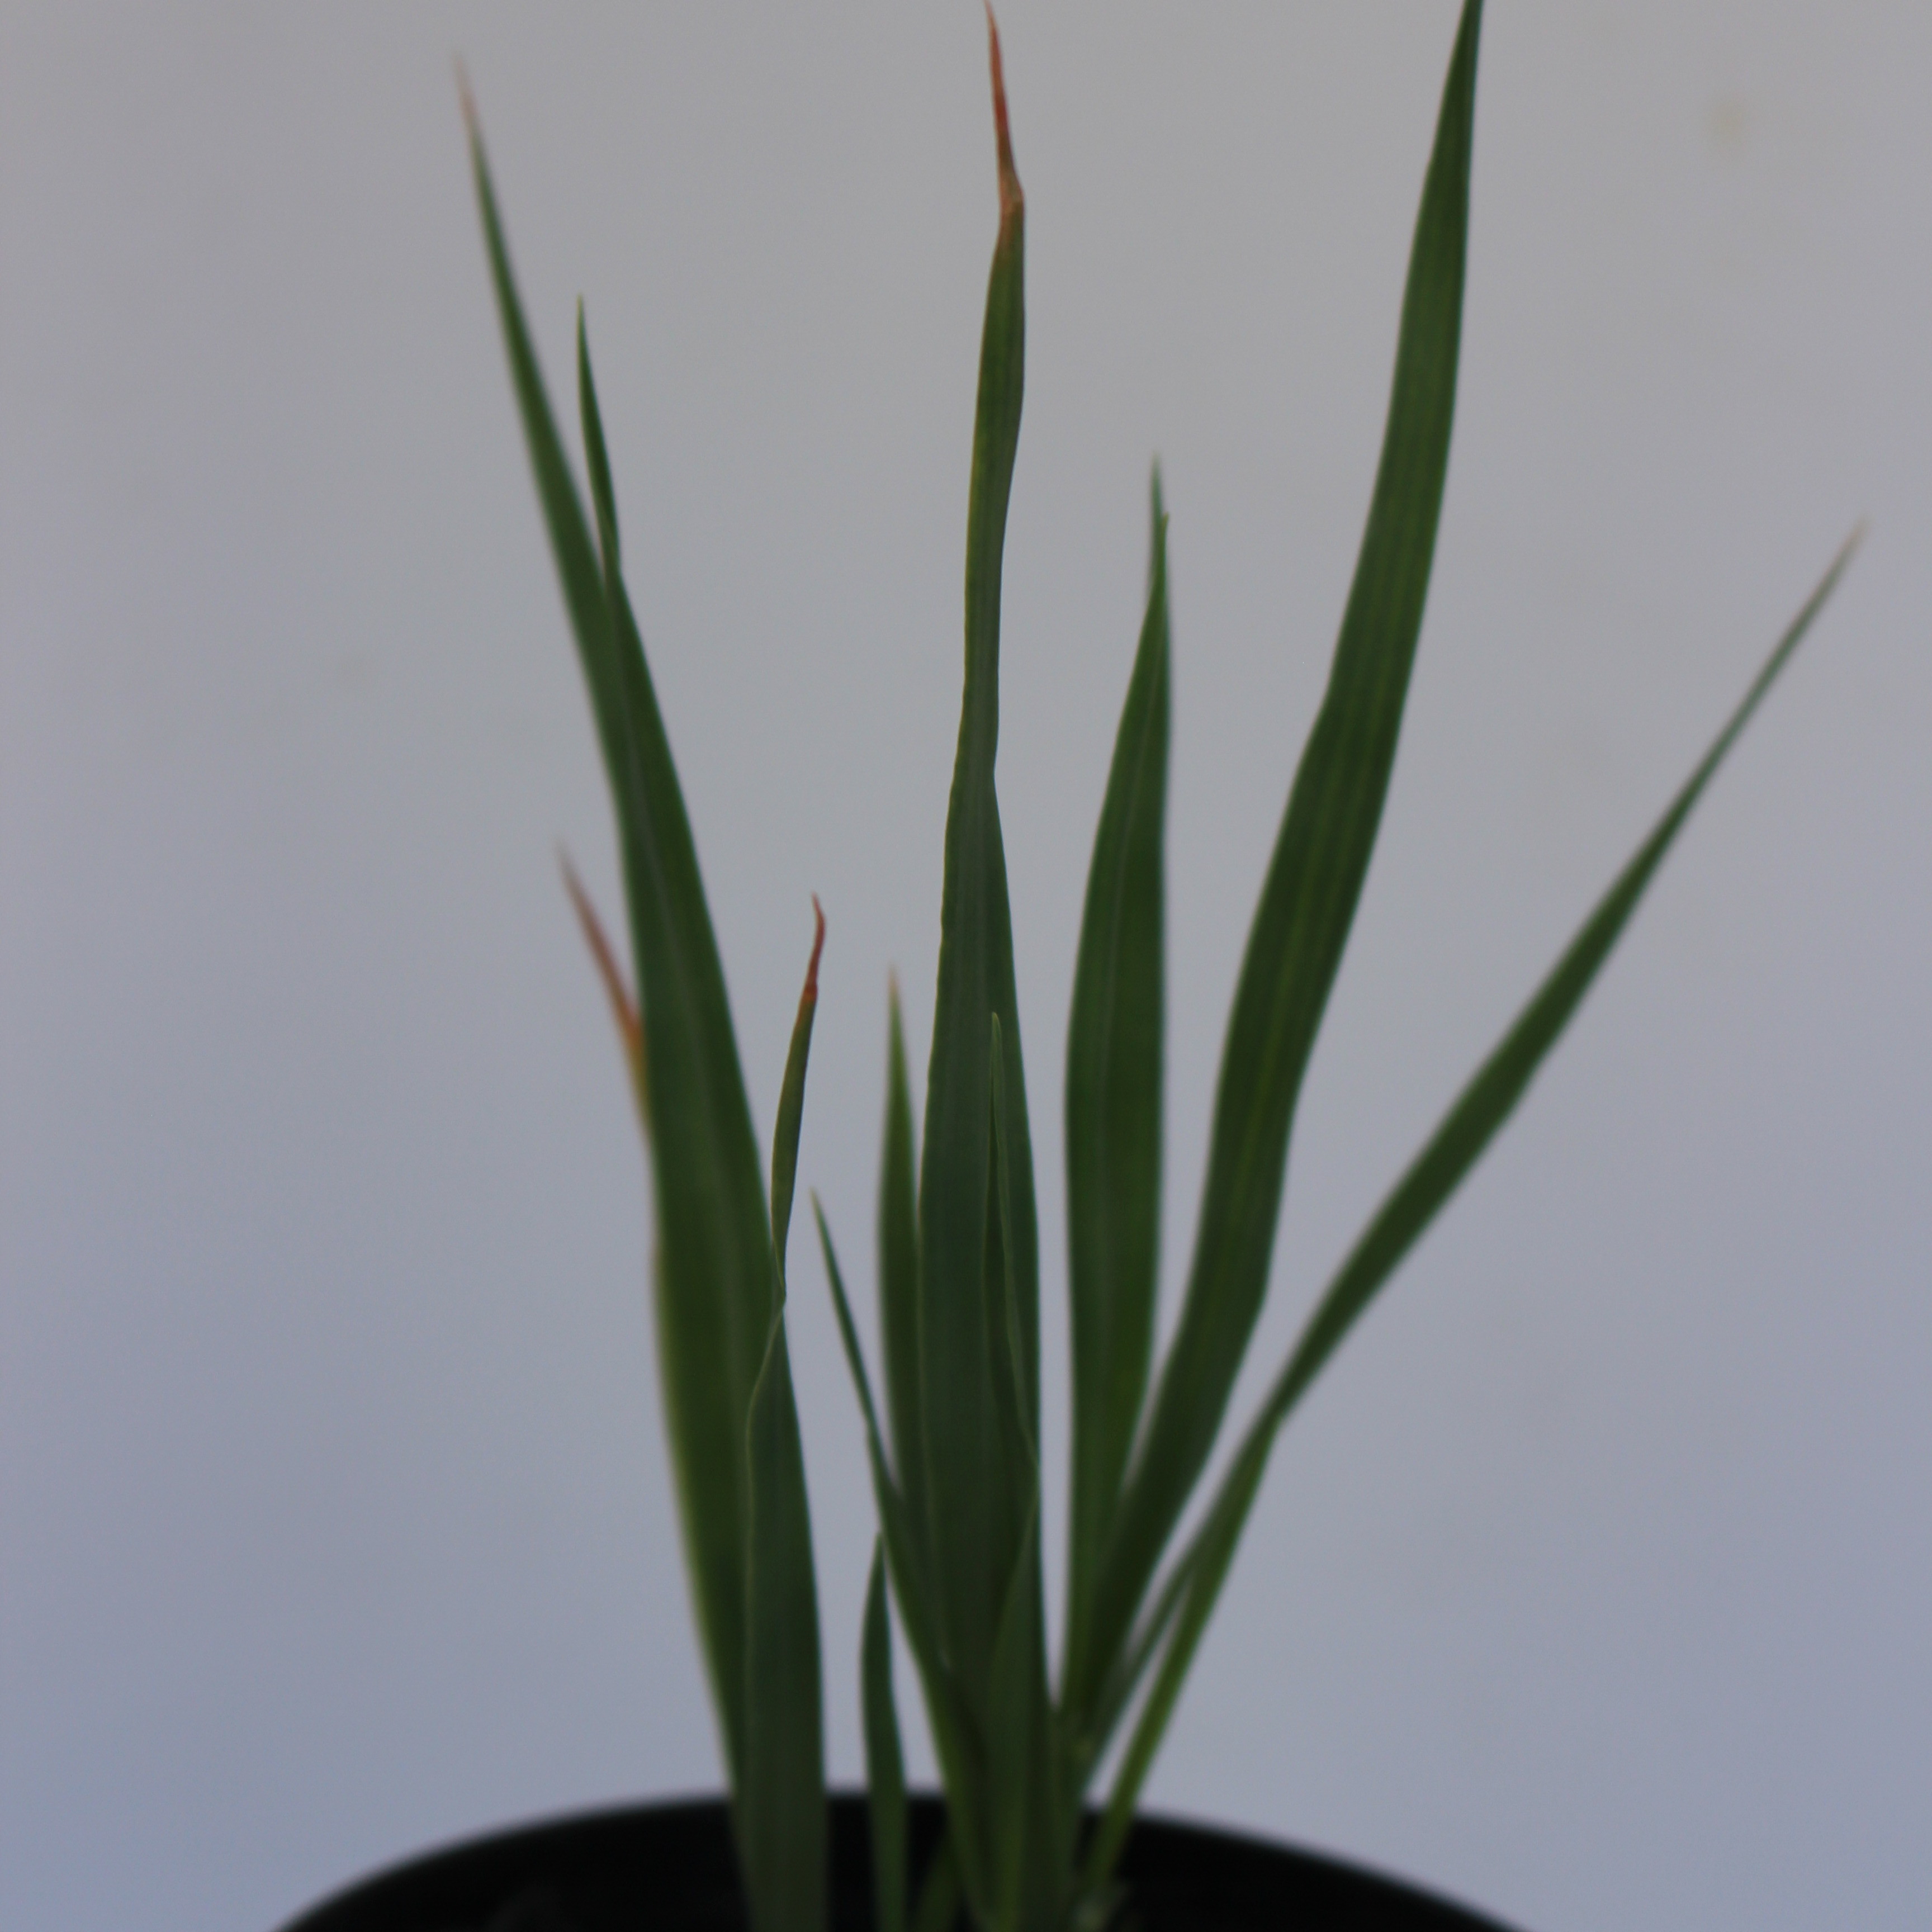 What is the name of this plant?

Avena sterilis
